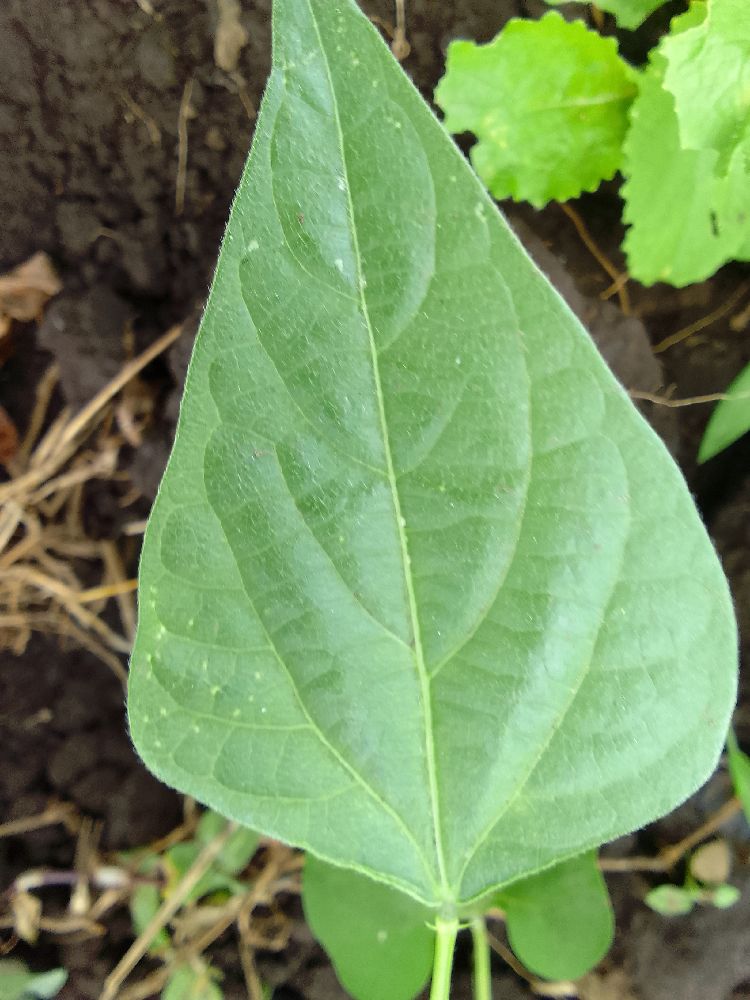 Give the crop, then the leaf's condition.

common bean, healthy
